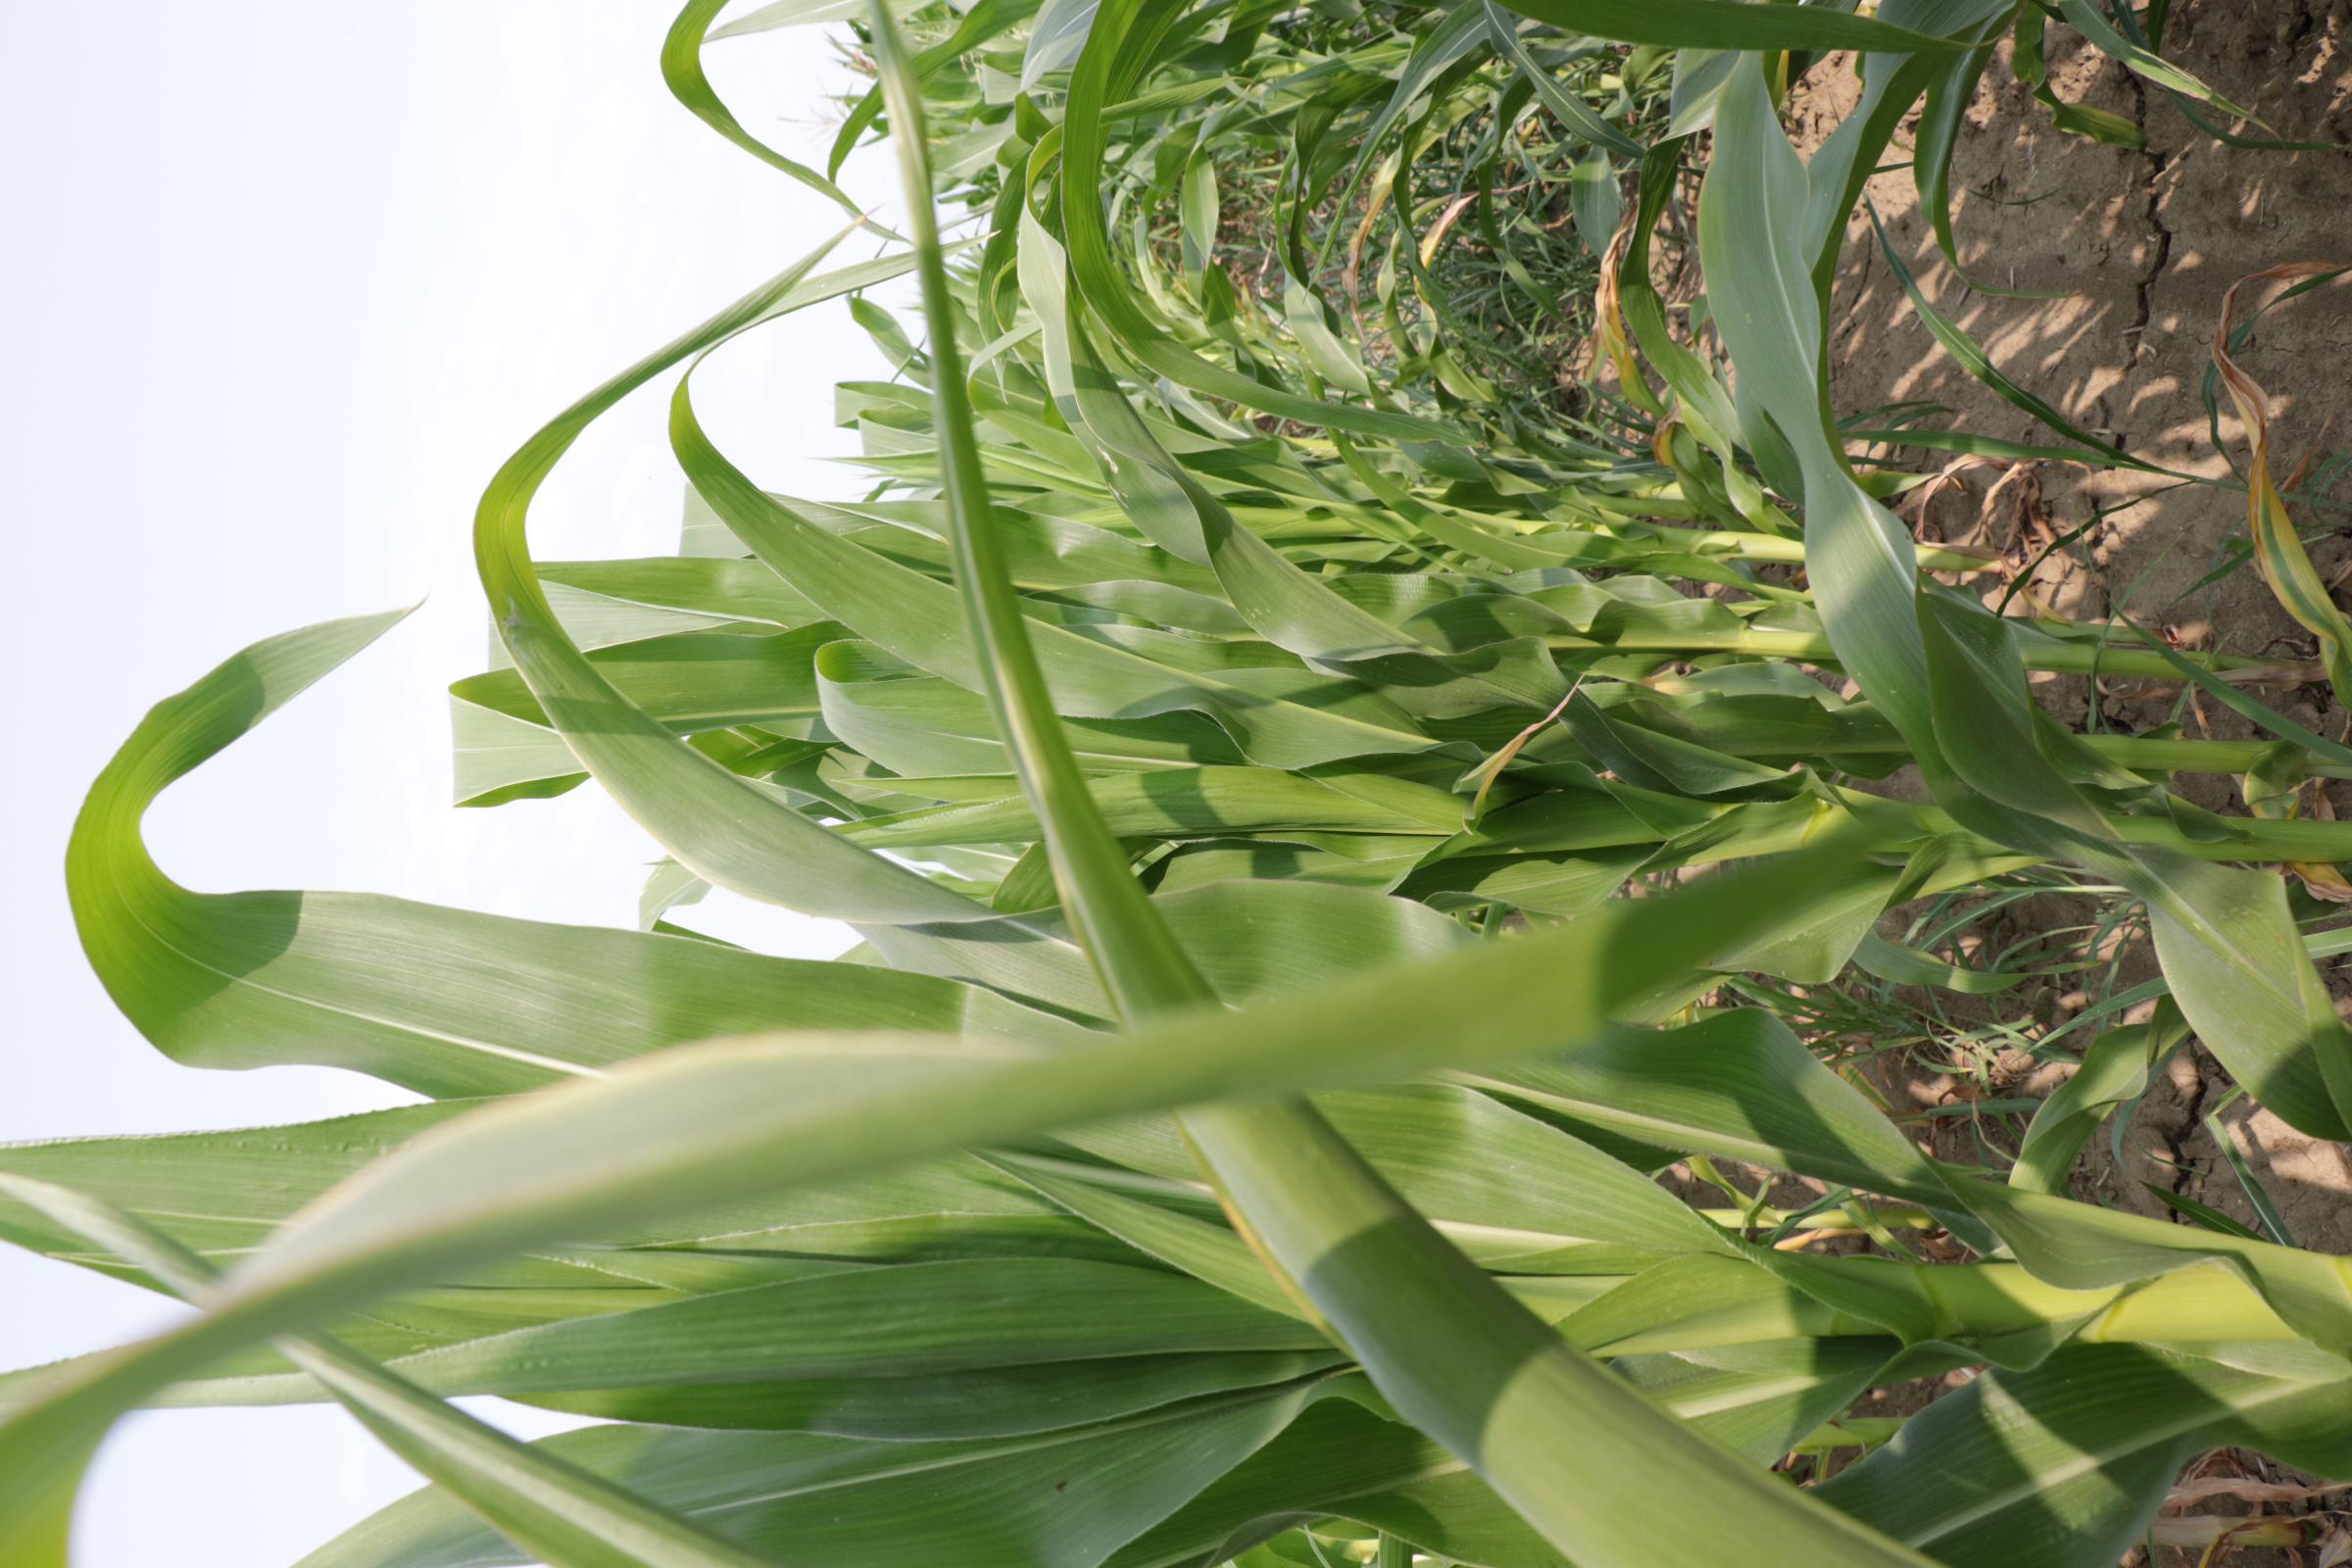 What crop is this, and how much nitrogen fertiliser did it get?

maize, full nitrogen fertilisation
